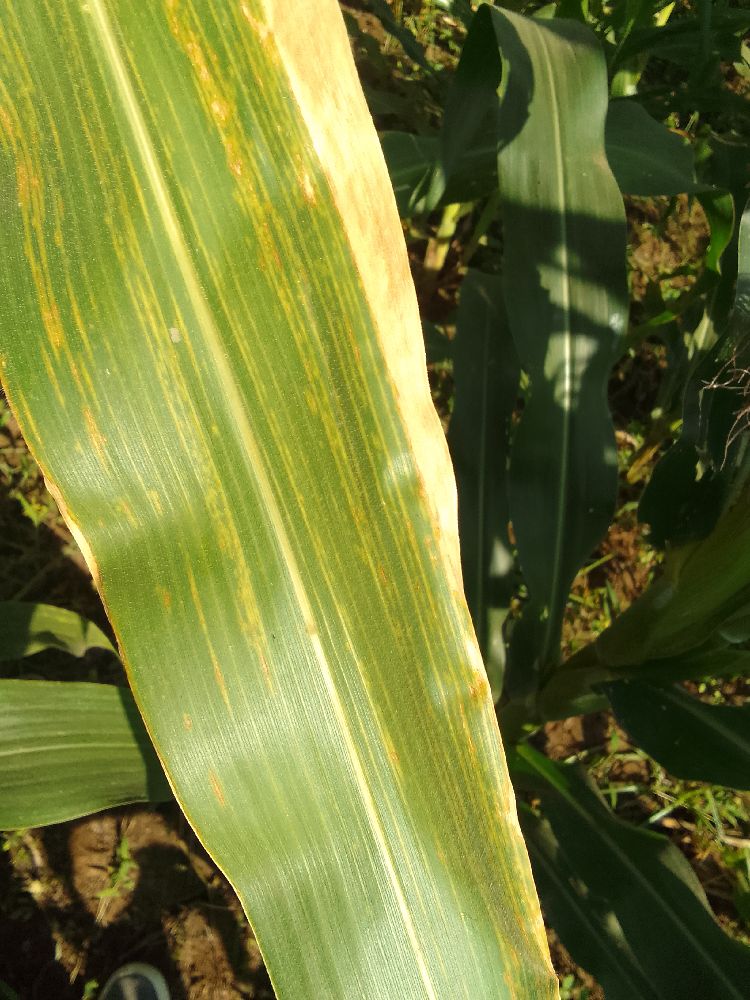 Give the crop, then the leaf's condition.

maize, maize lethal necrosis
